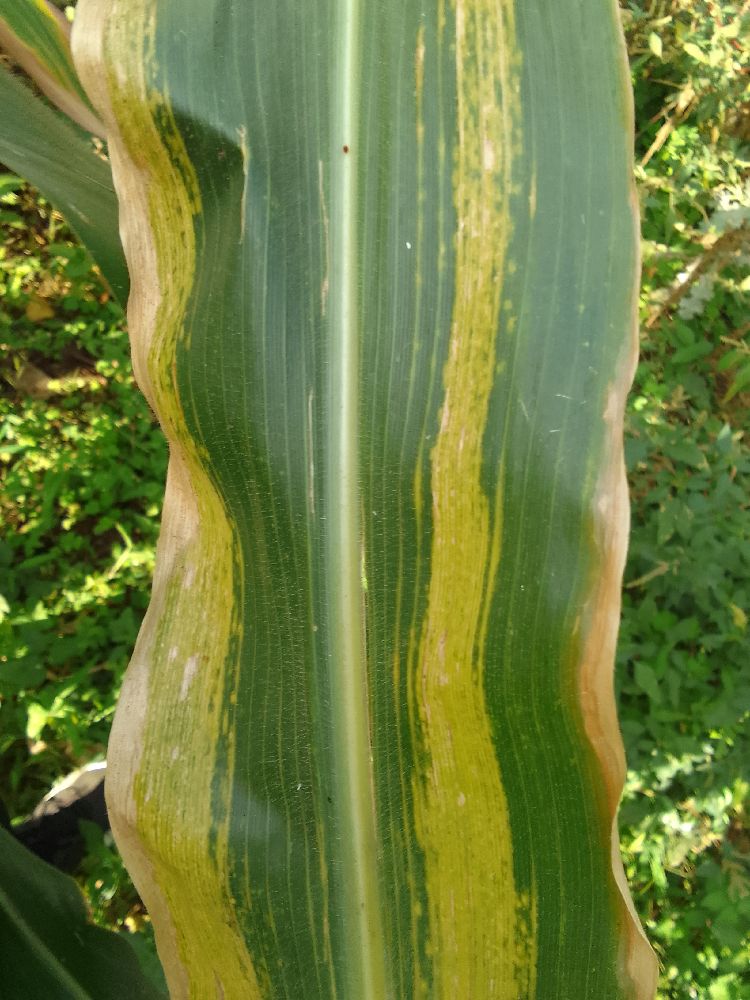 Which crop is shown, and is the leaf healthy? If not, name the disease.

maize, maize lethal necrosis
